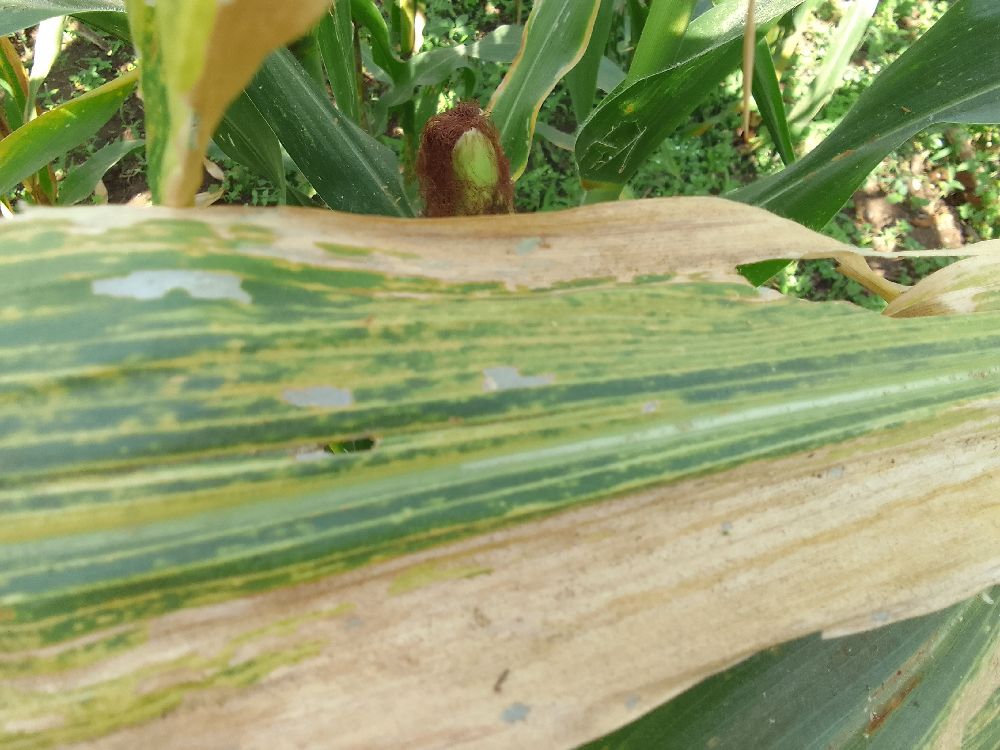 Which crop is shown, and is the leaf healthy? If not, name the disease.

maize, maize lethal necrosis
